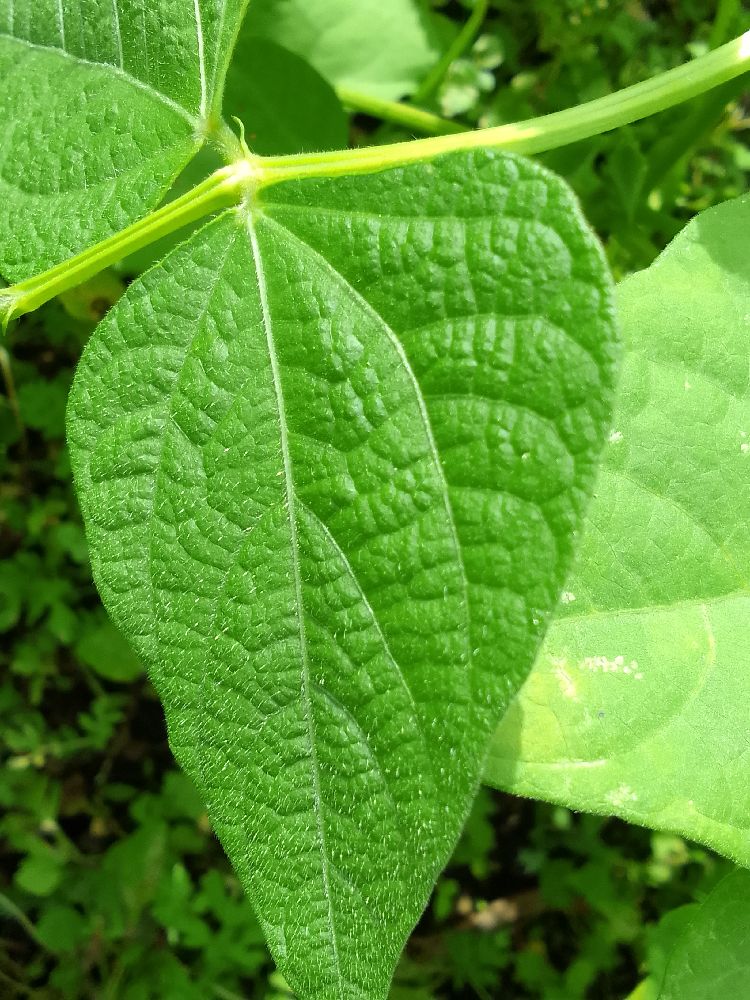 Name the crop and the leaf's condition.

common bean, healthy
